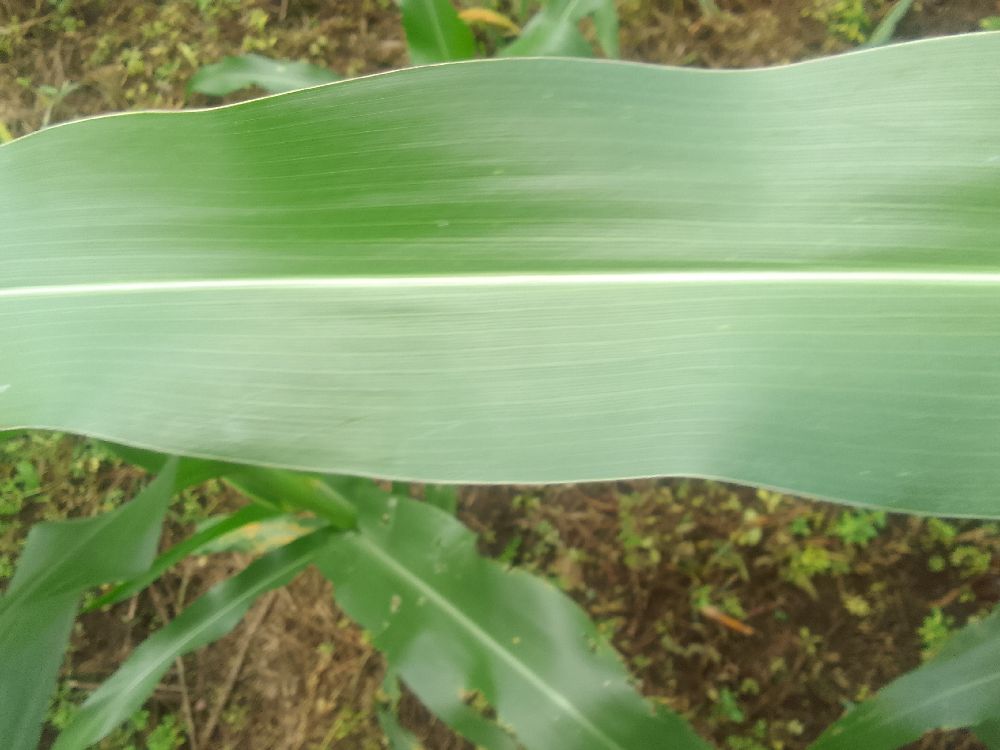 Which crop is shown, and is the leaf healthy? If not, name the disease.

maize, healthy
